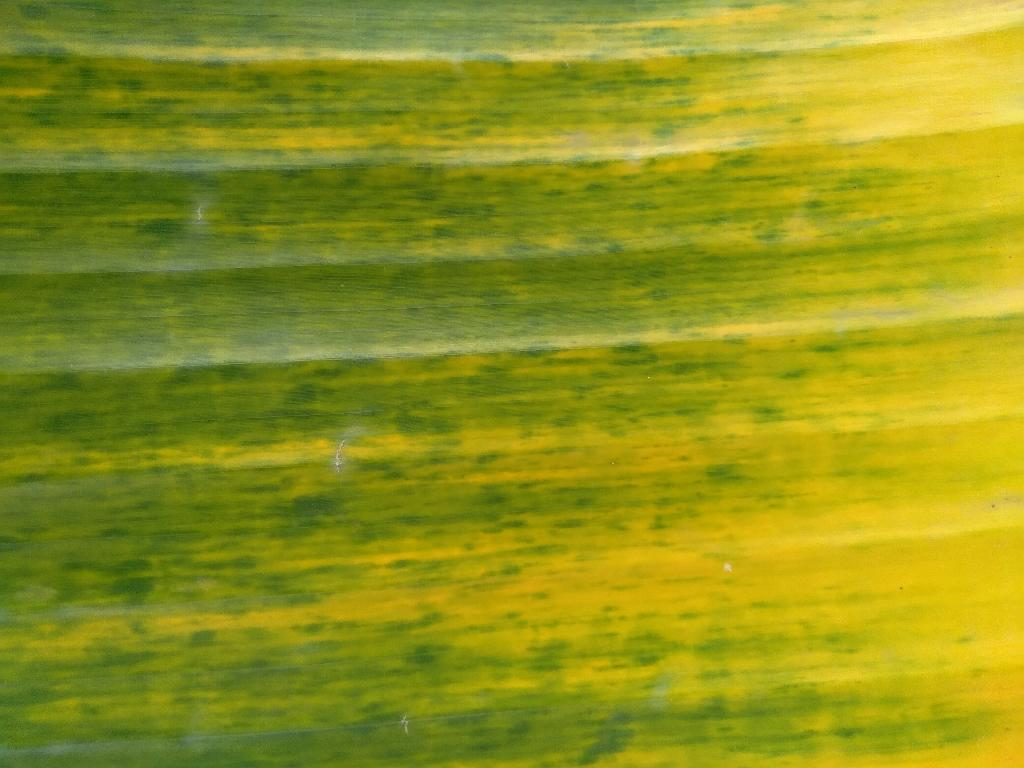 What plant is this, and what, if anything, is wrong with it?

banana, fusarium wilt race 1
